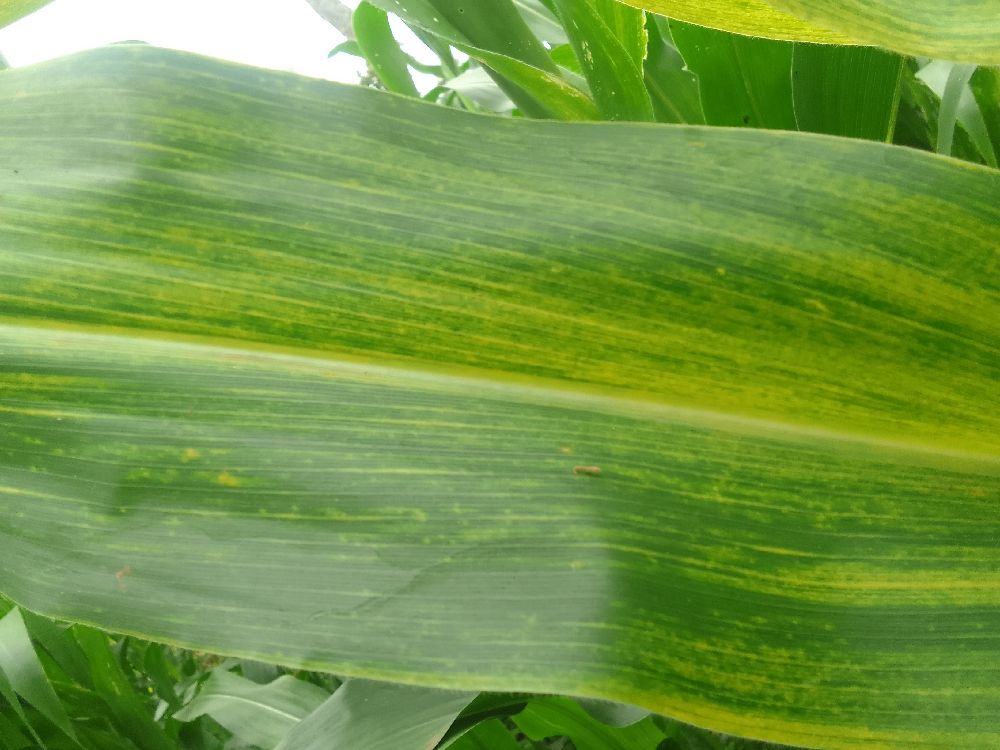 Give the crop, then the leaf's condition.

maize, maize lethal necrosis
